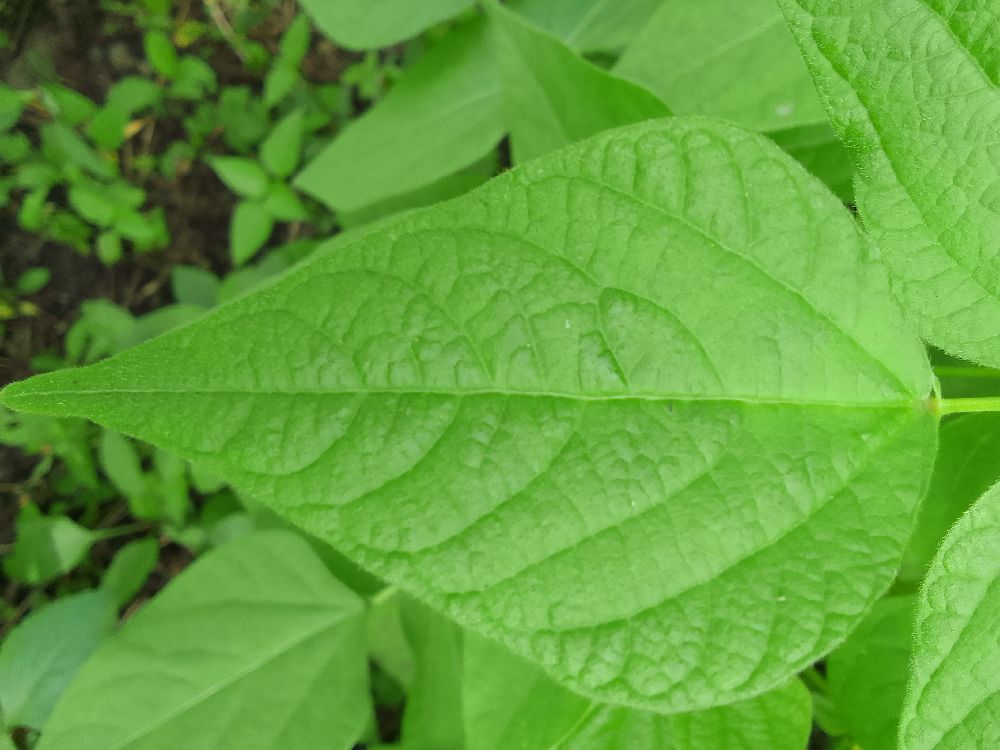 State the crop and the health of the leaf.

common bean, healthy
